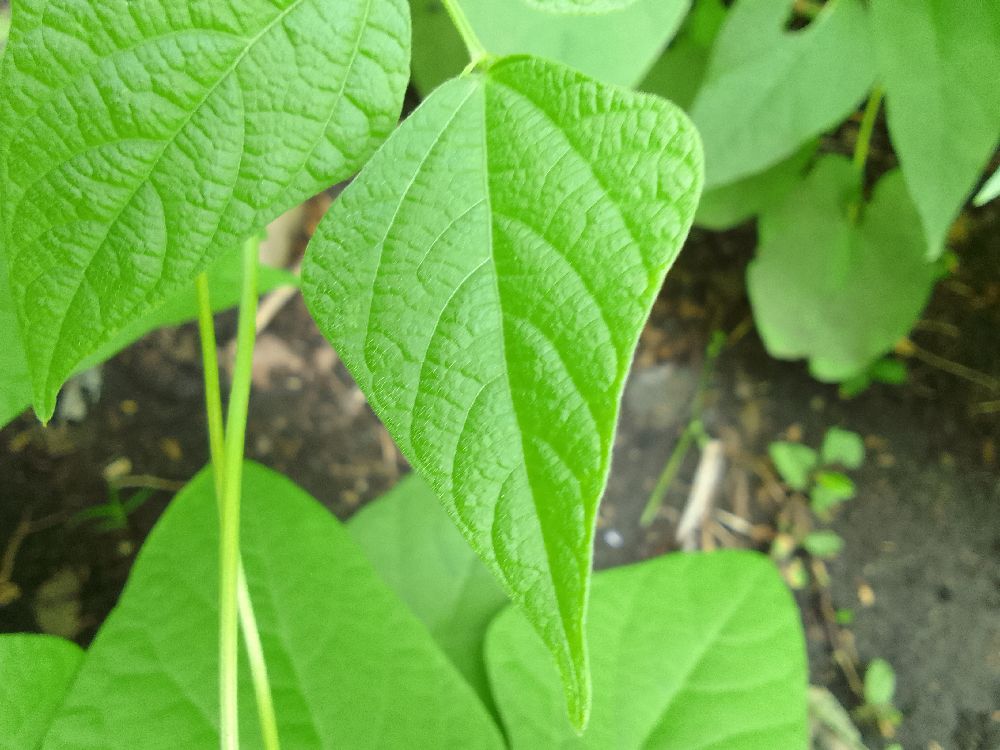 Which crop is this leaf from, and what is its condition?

common bean, healthy
